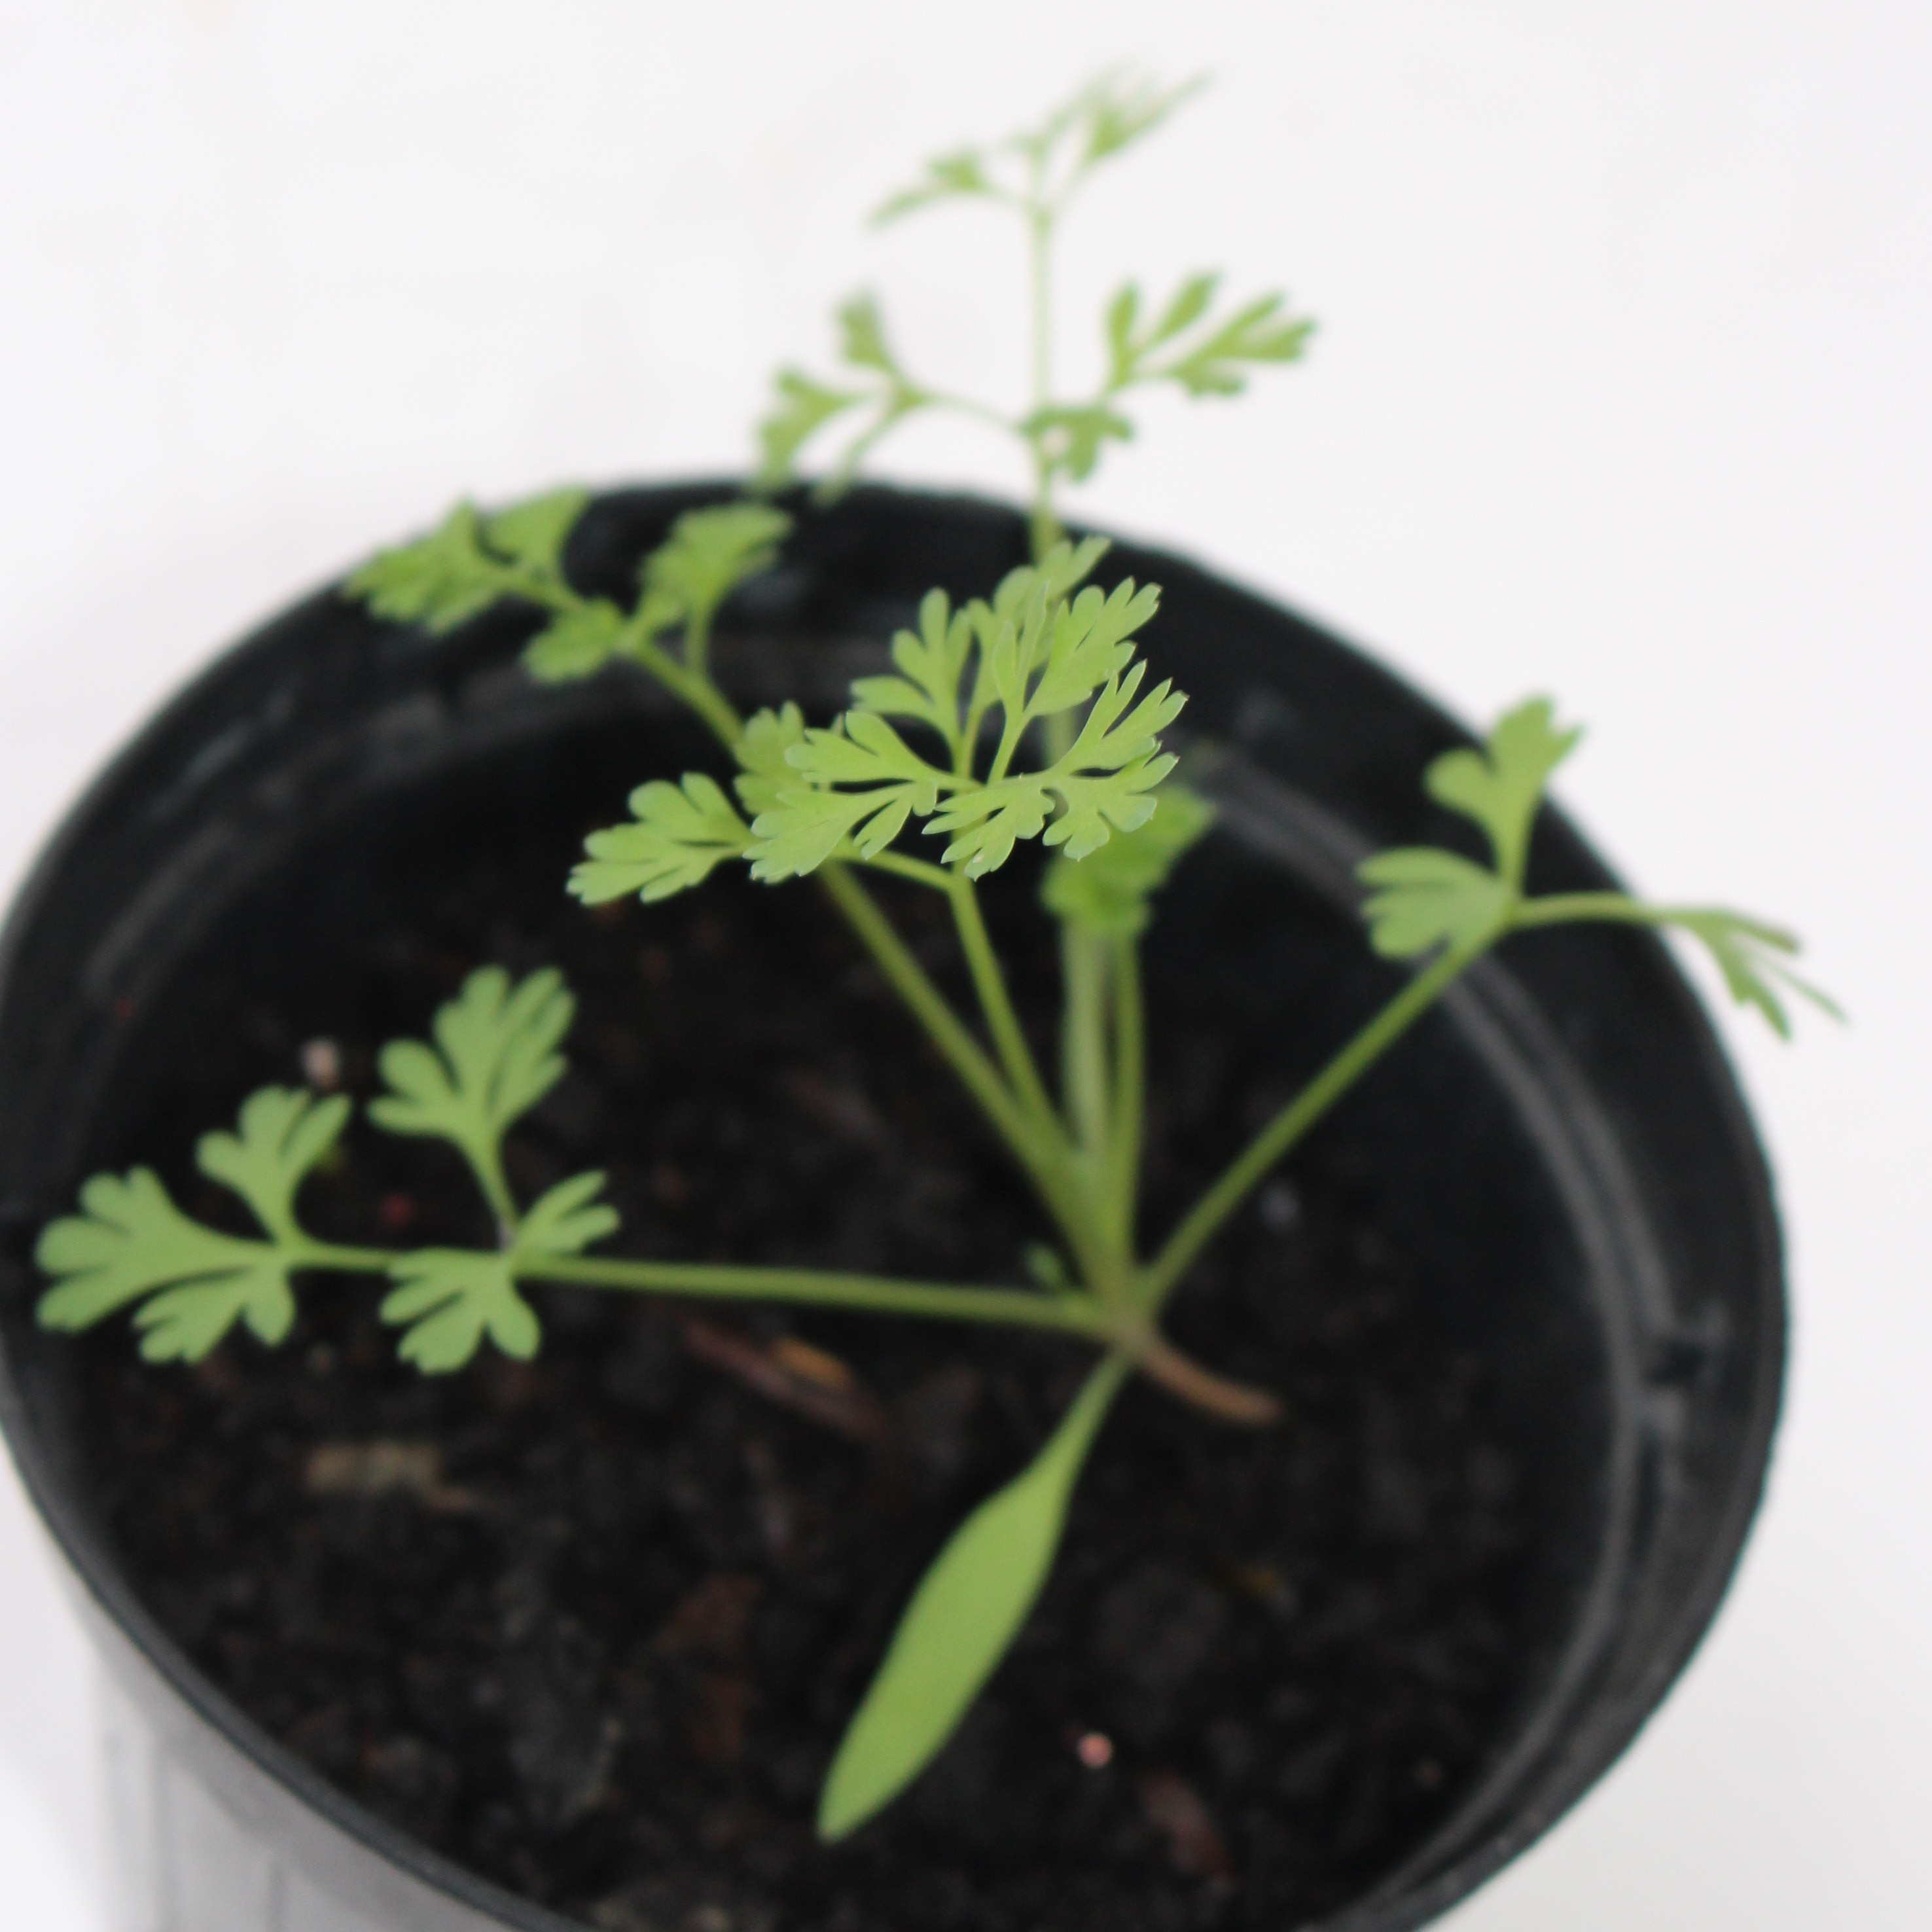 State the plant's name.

Fumaria officinalis
